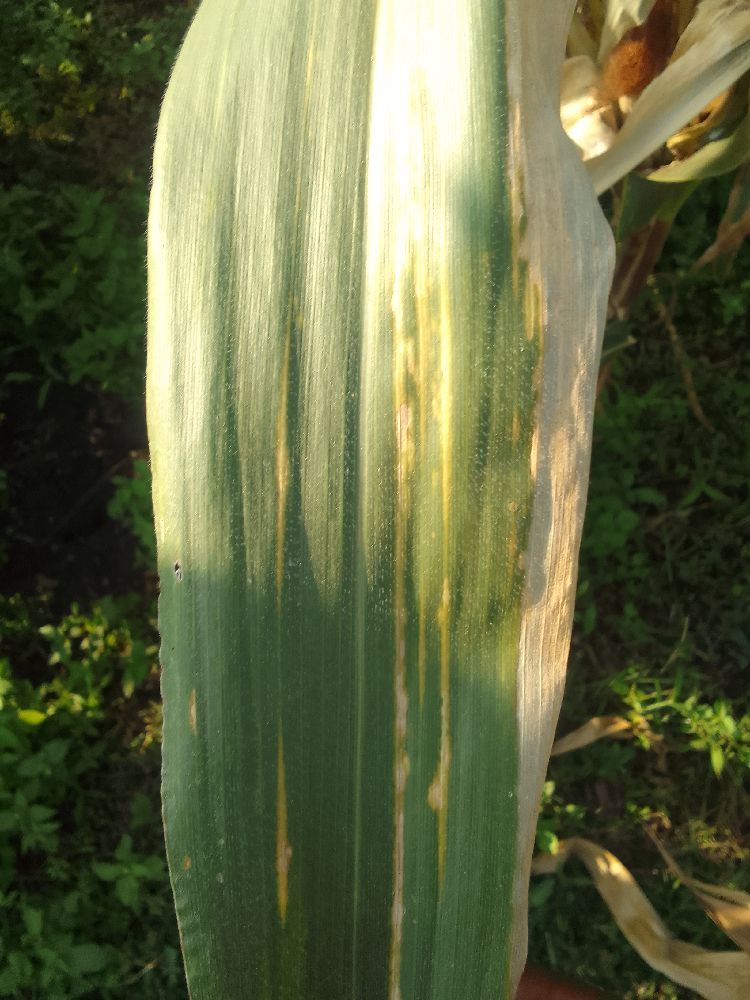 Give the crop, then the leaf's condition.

maize, maize lethal necrosis
